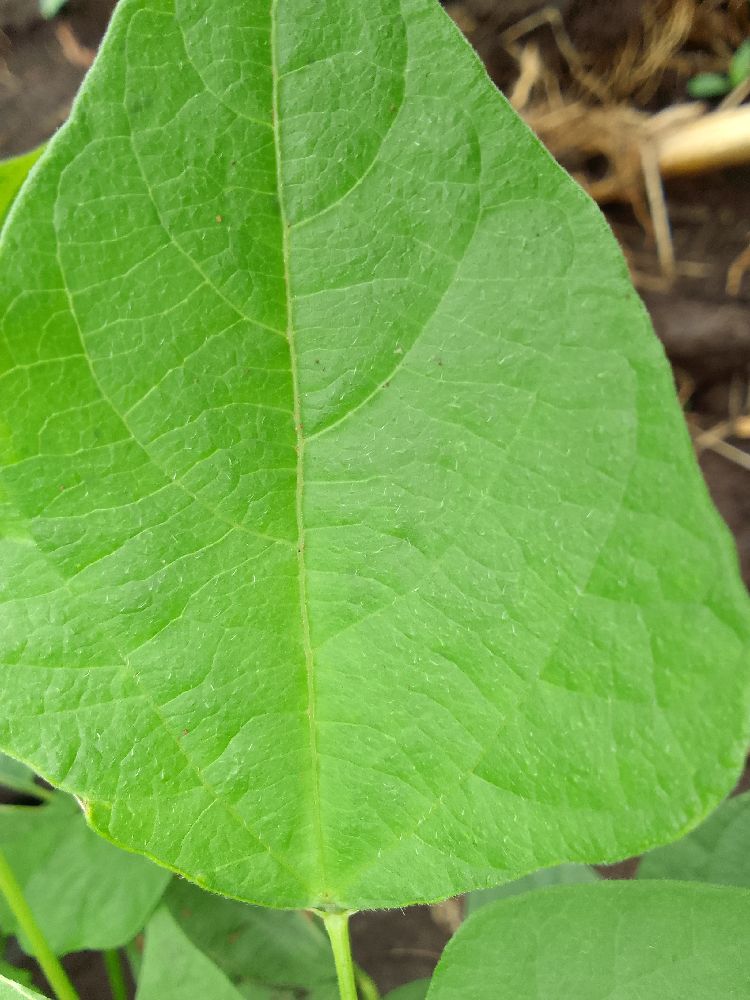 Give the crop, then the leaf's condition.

common bean, healthy
